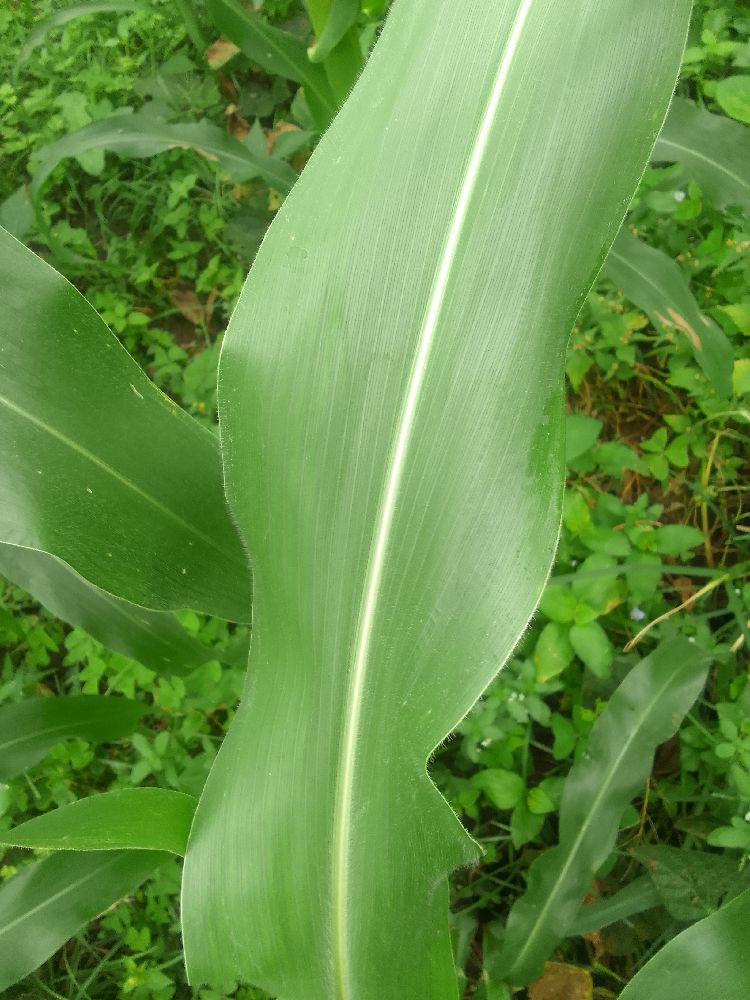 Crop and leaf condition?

maize, healthy
